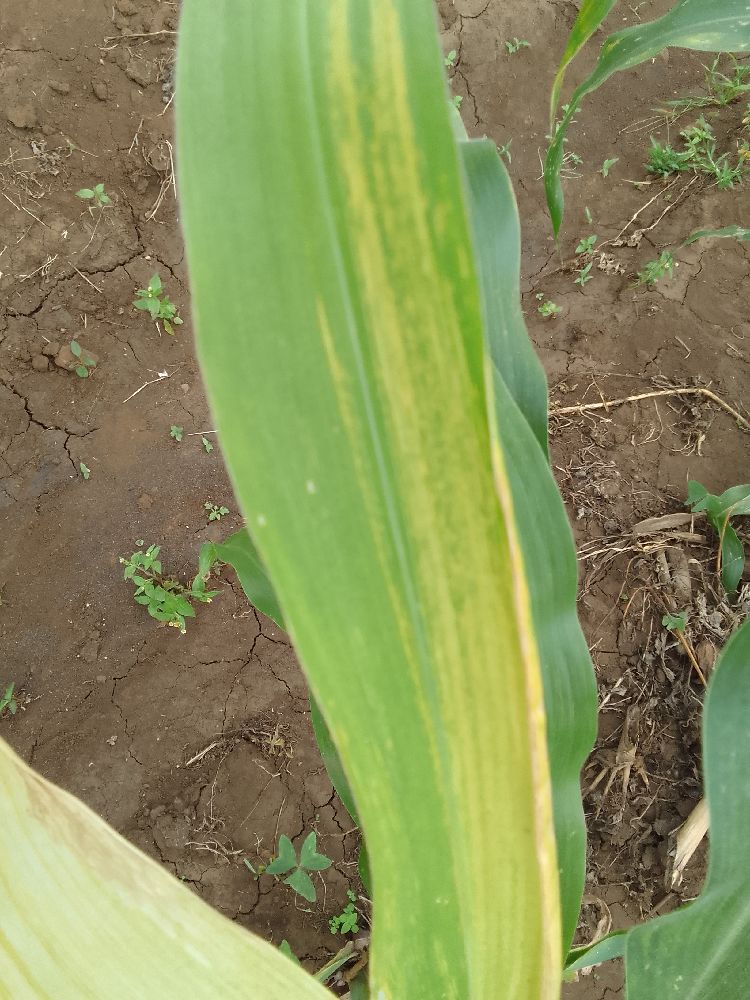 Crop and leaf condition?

maize, maize lethal necrosis
